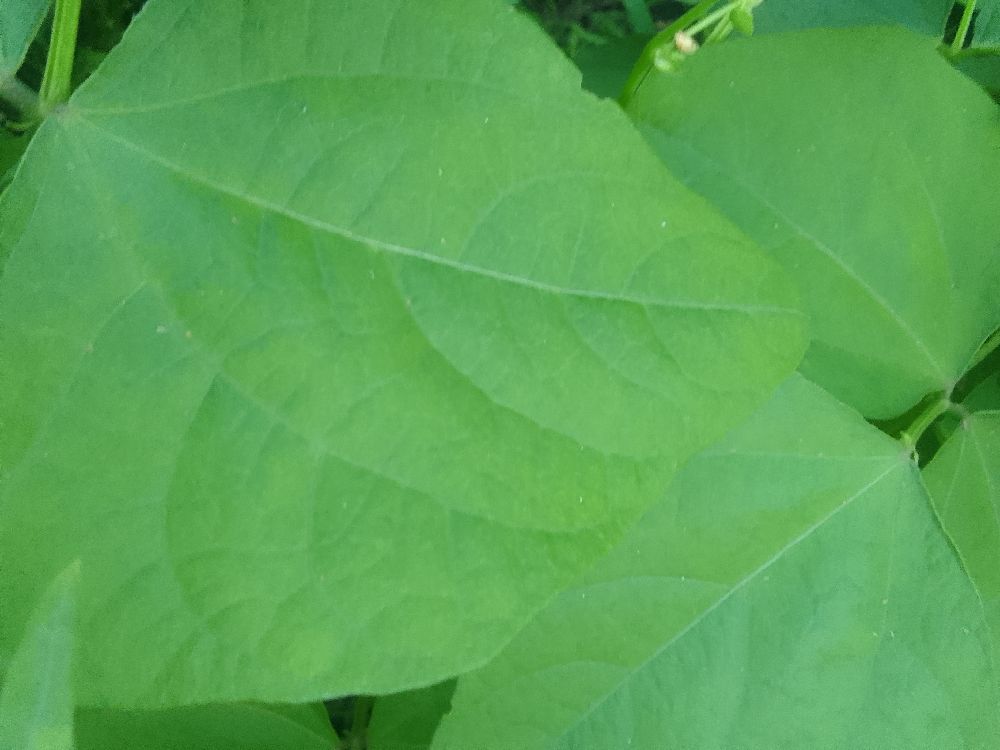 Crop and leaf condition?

common bean, healthy
